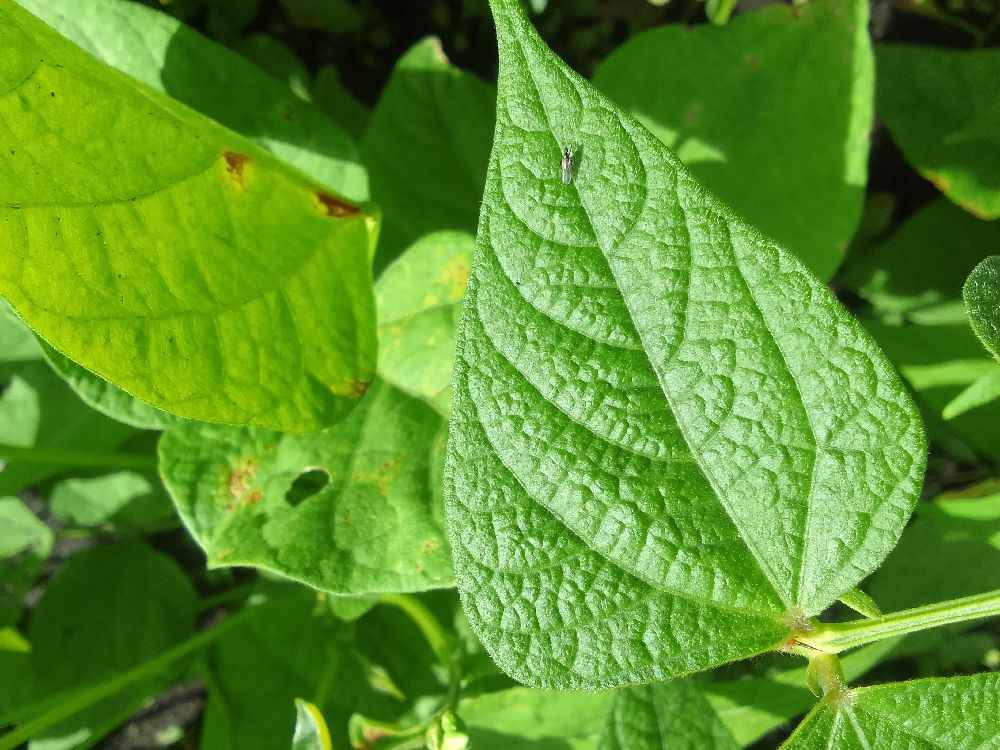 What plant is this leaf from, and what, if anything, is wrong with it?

common bean, healthy
